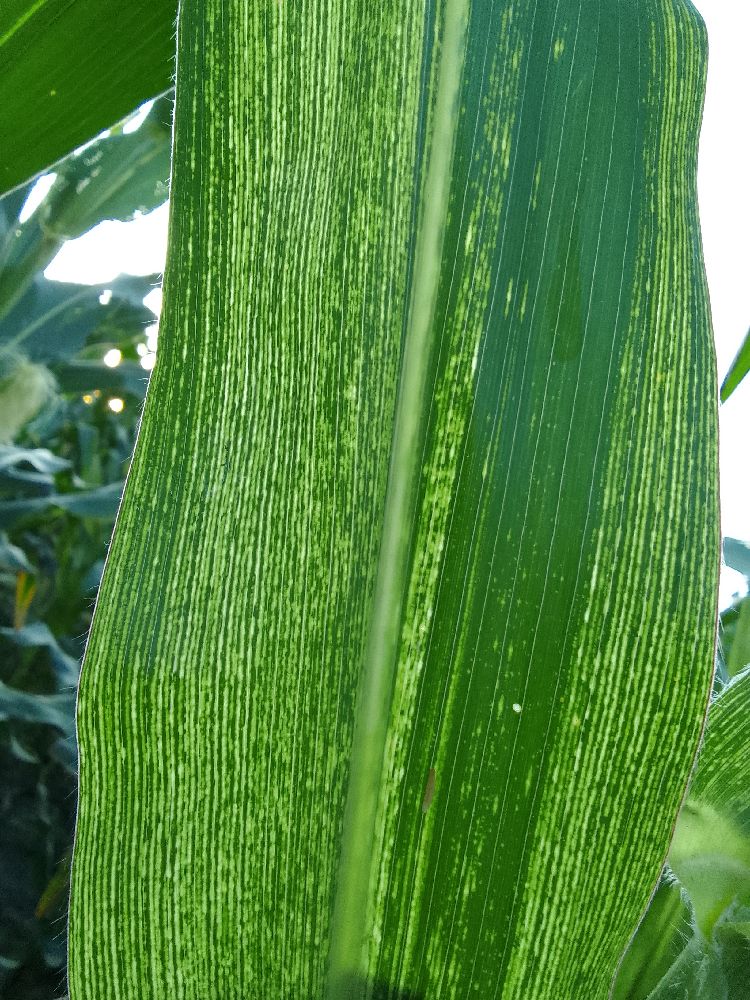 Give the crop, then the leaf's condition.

maize, maize streak virus
